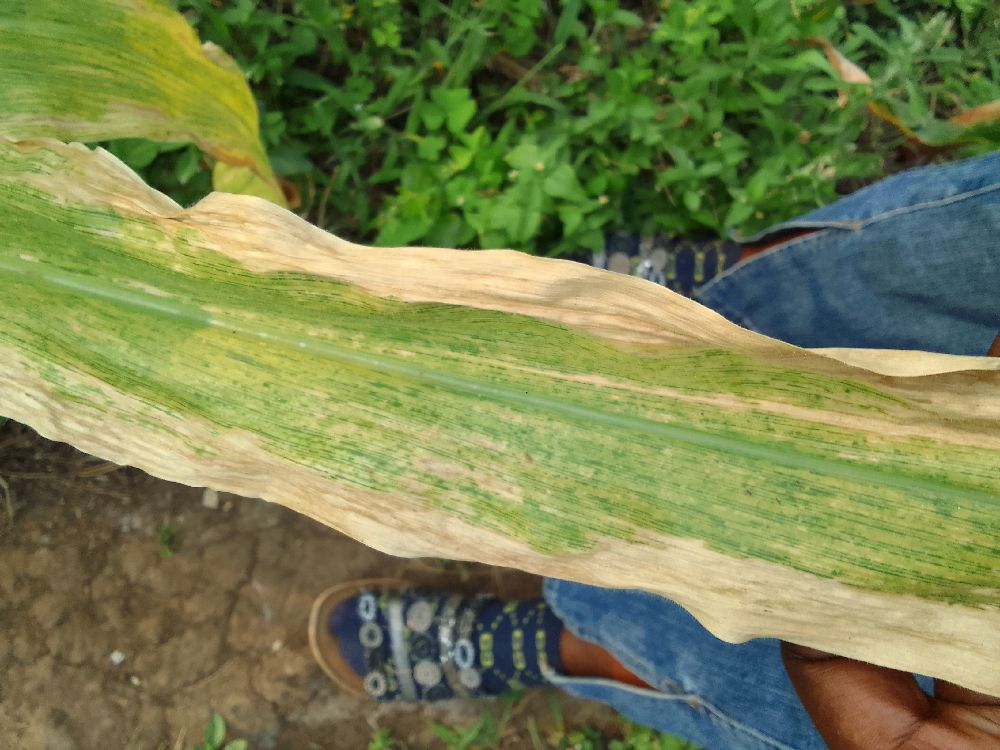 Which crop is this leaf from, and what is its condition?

maize, maize lethal necrosis
